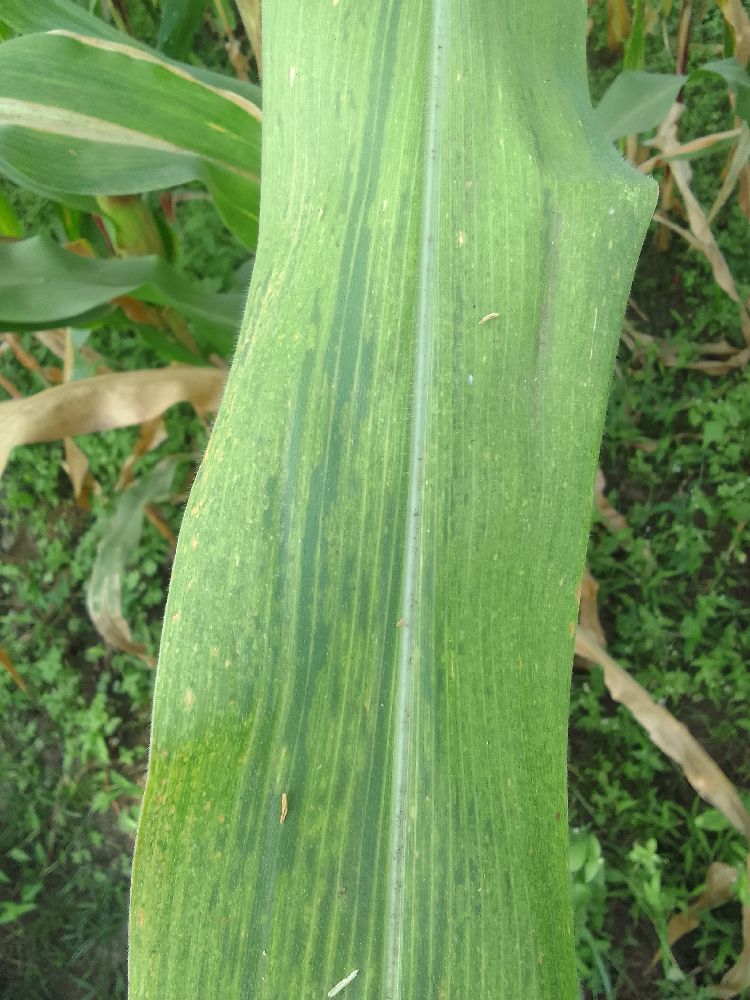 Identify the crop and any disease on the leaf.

maize, maize lethal necrosis
